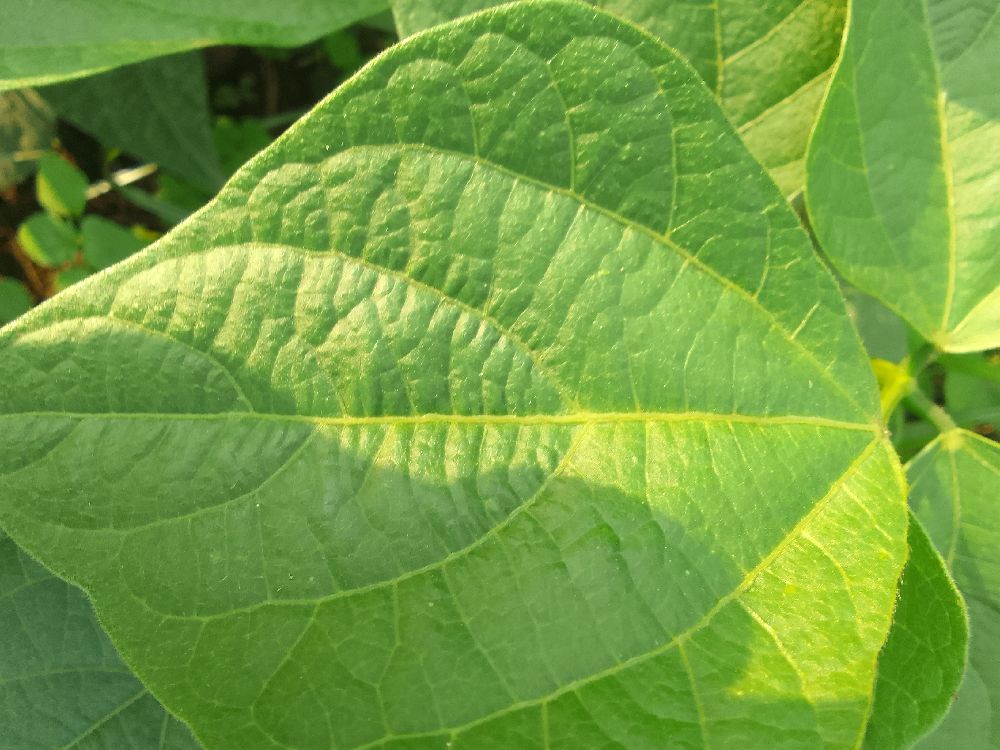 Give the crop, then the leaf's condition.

common bean, healthy
